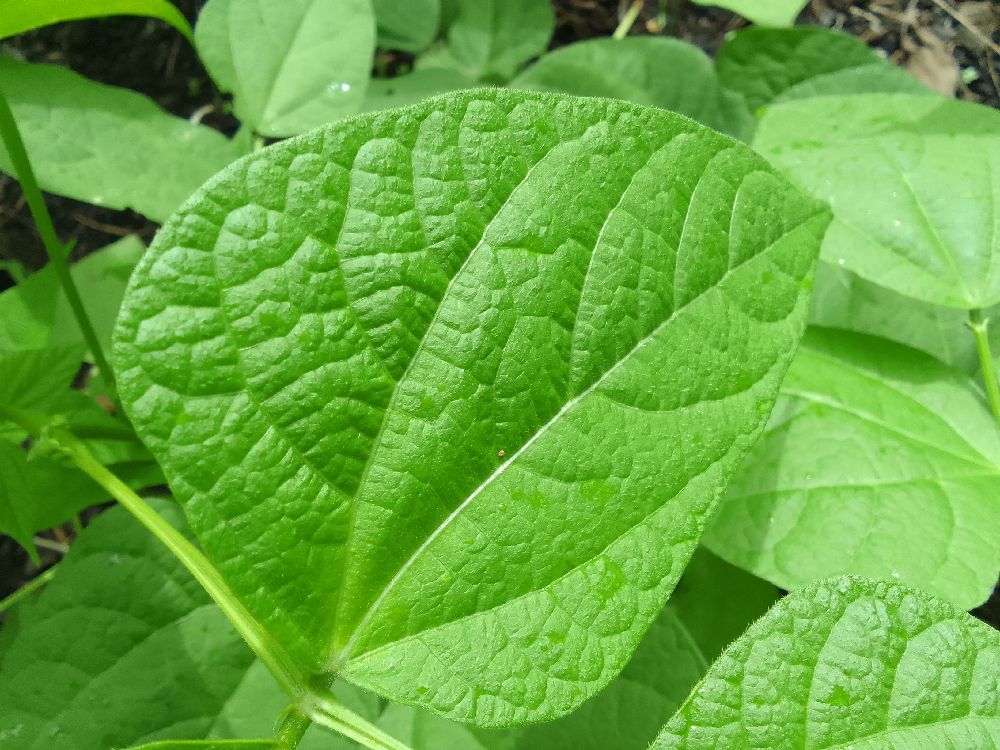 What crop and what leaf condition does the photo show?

common bean, healthy
